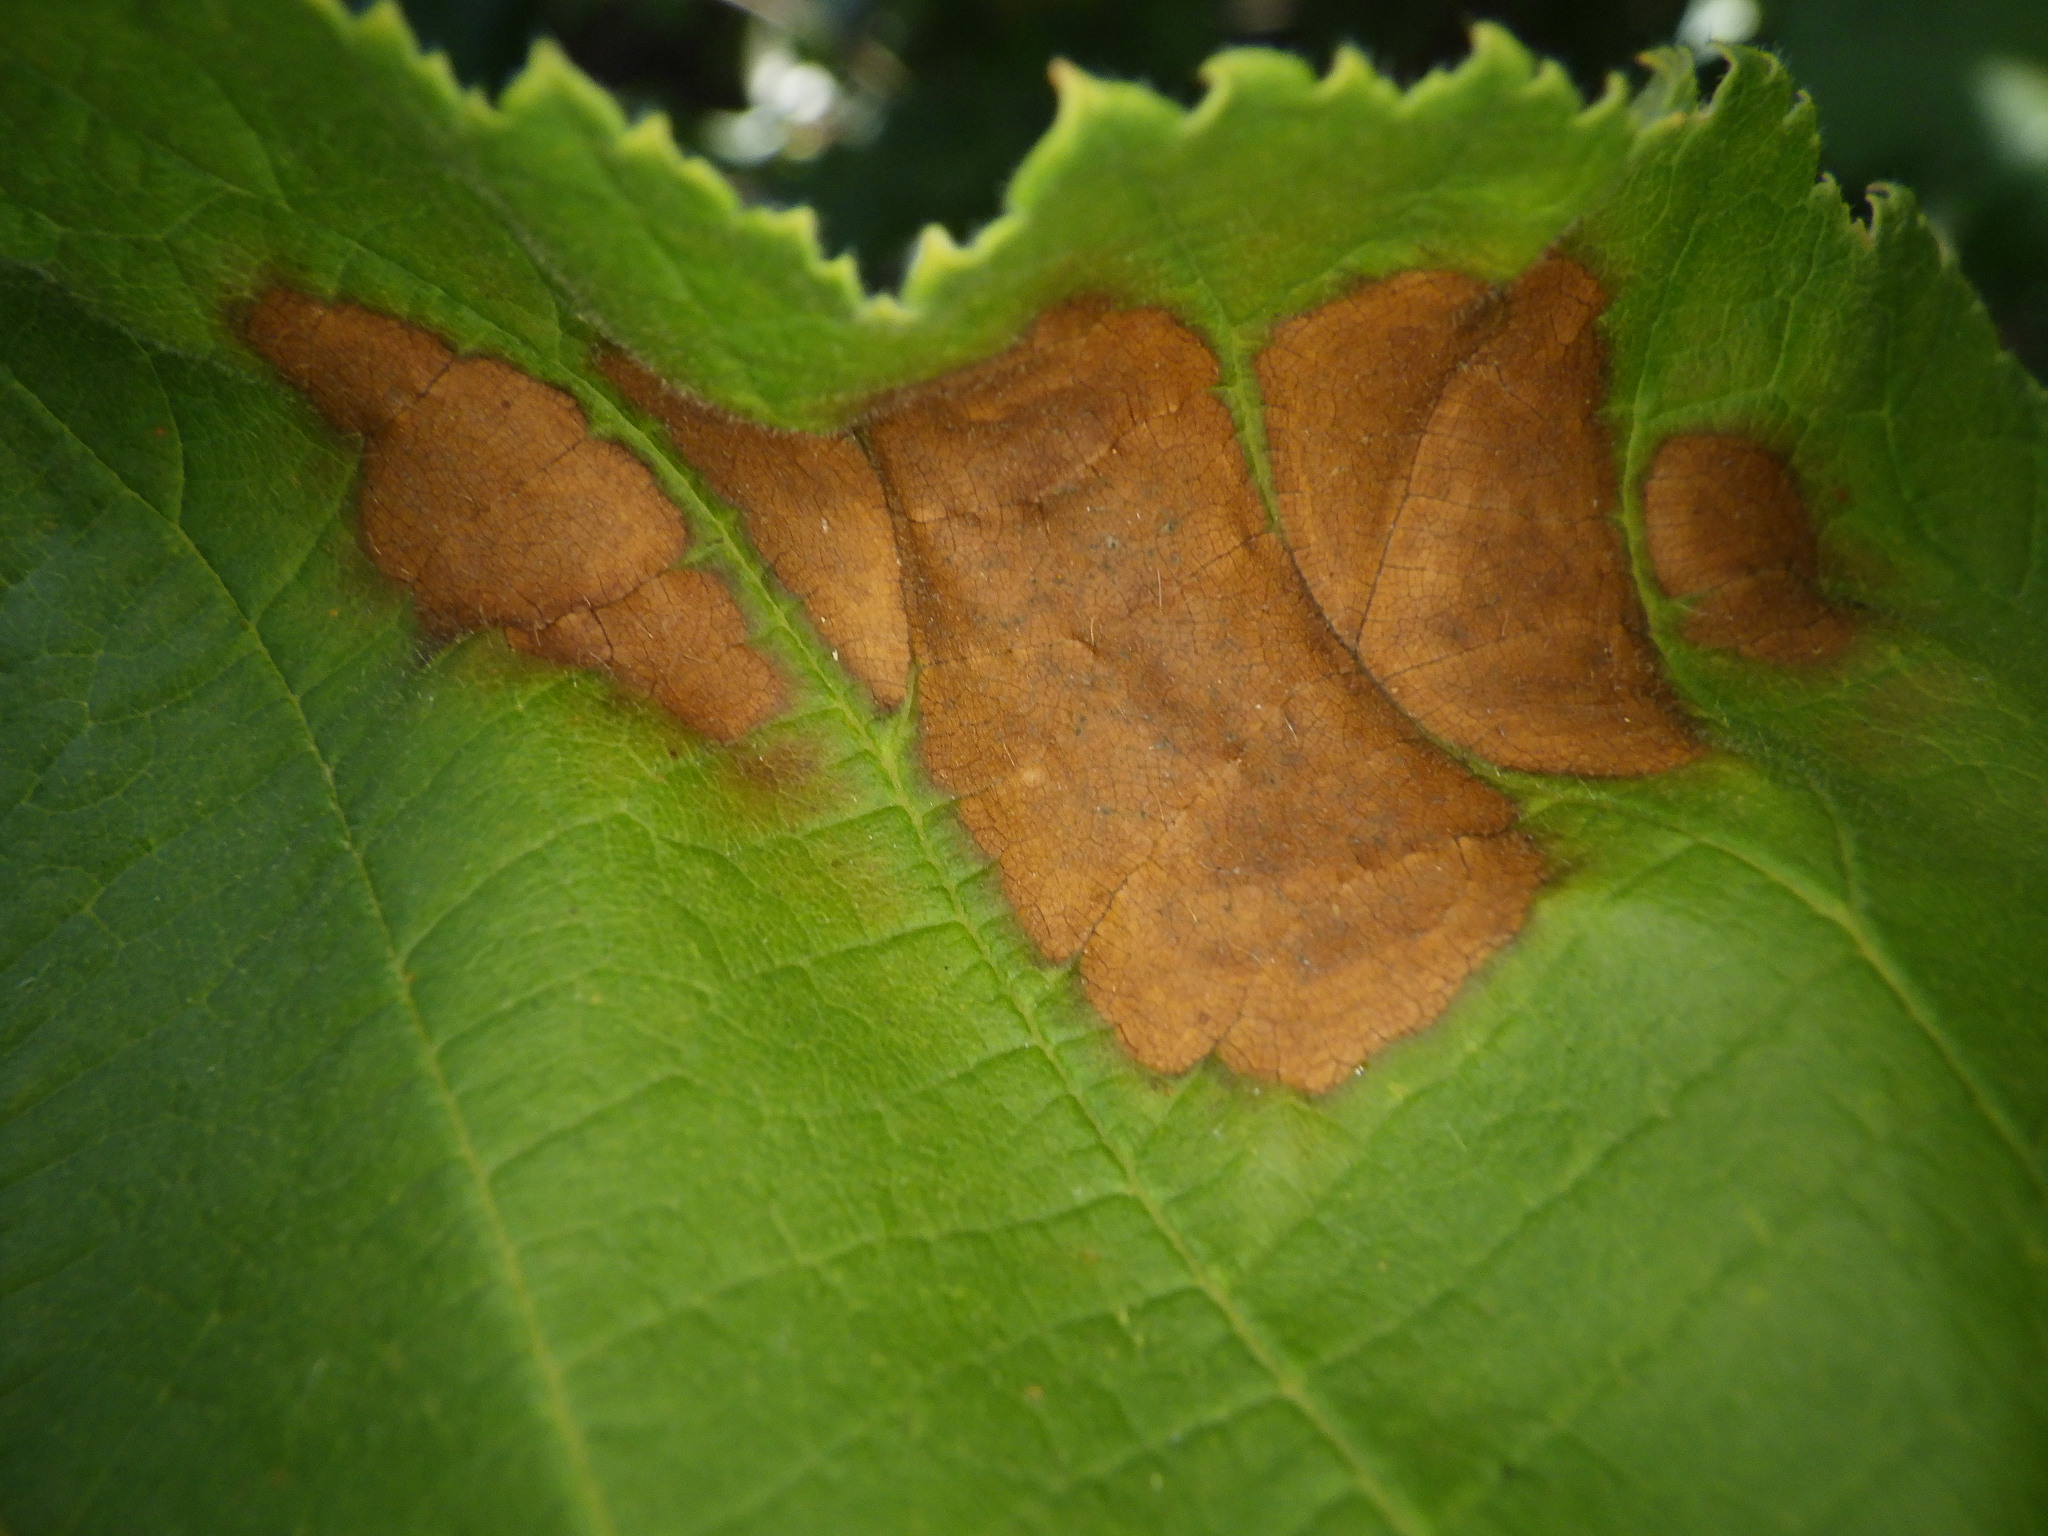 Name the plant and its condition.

hazel, sunburn
